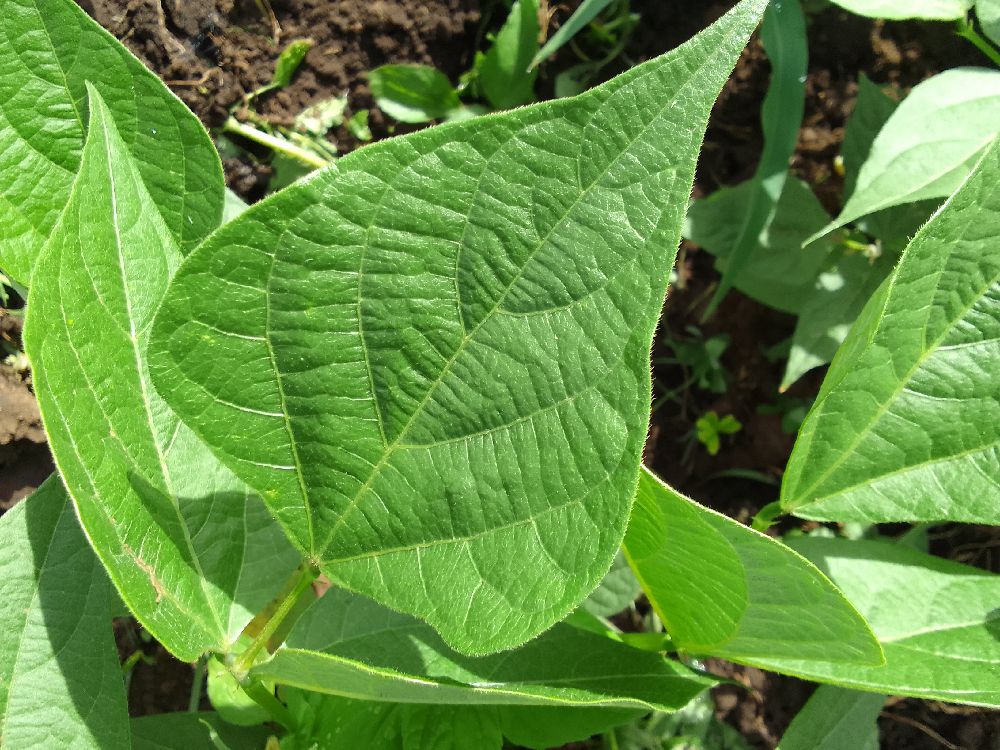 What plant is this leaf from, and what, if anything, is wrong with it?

common bean, healthy
